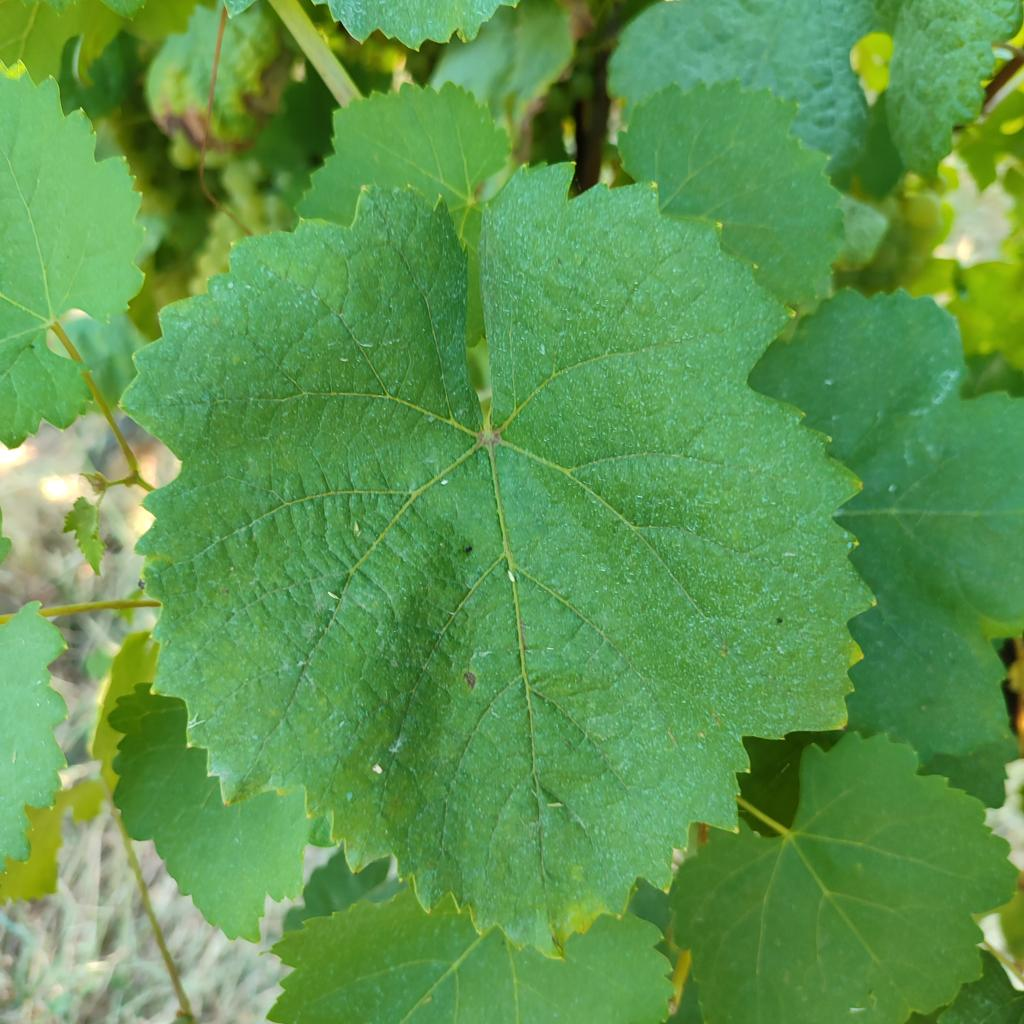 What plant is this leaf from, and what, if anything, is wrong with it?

grapevine, healthy
